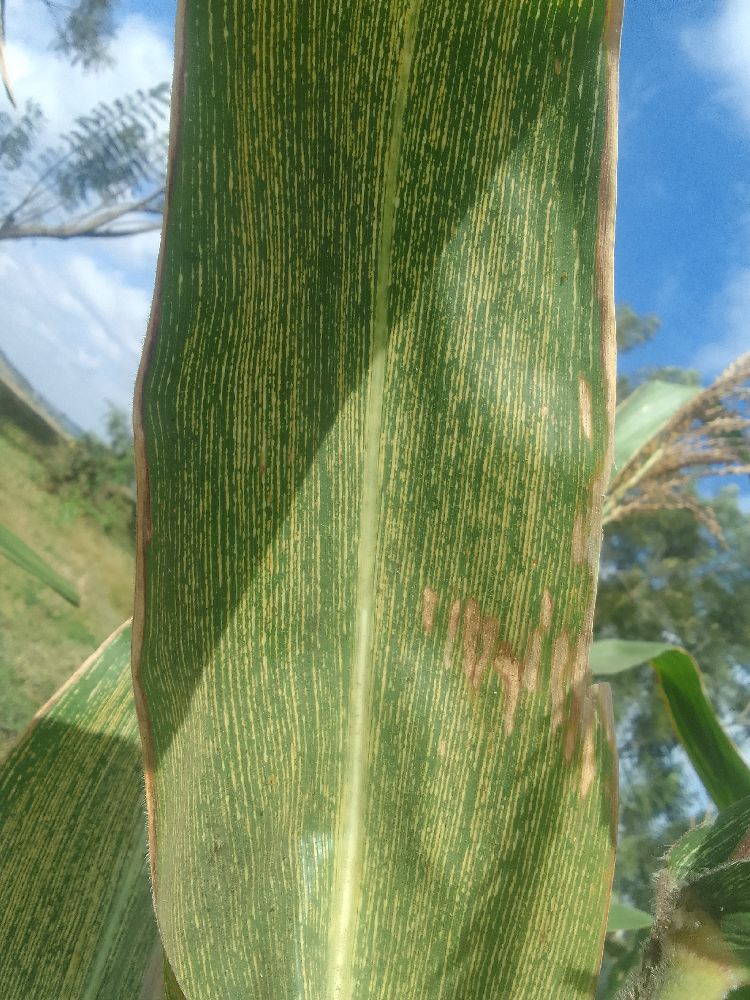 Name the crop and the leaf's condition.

maize, maize streak virus
